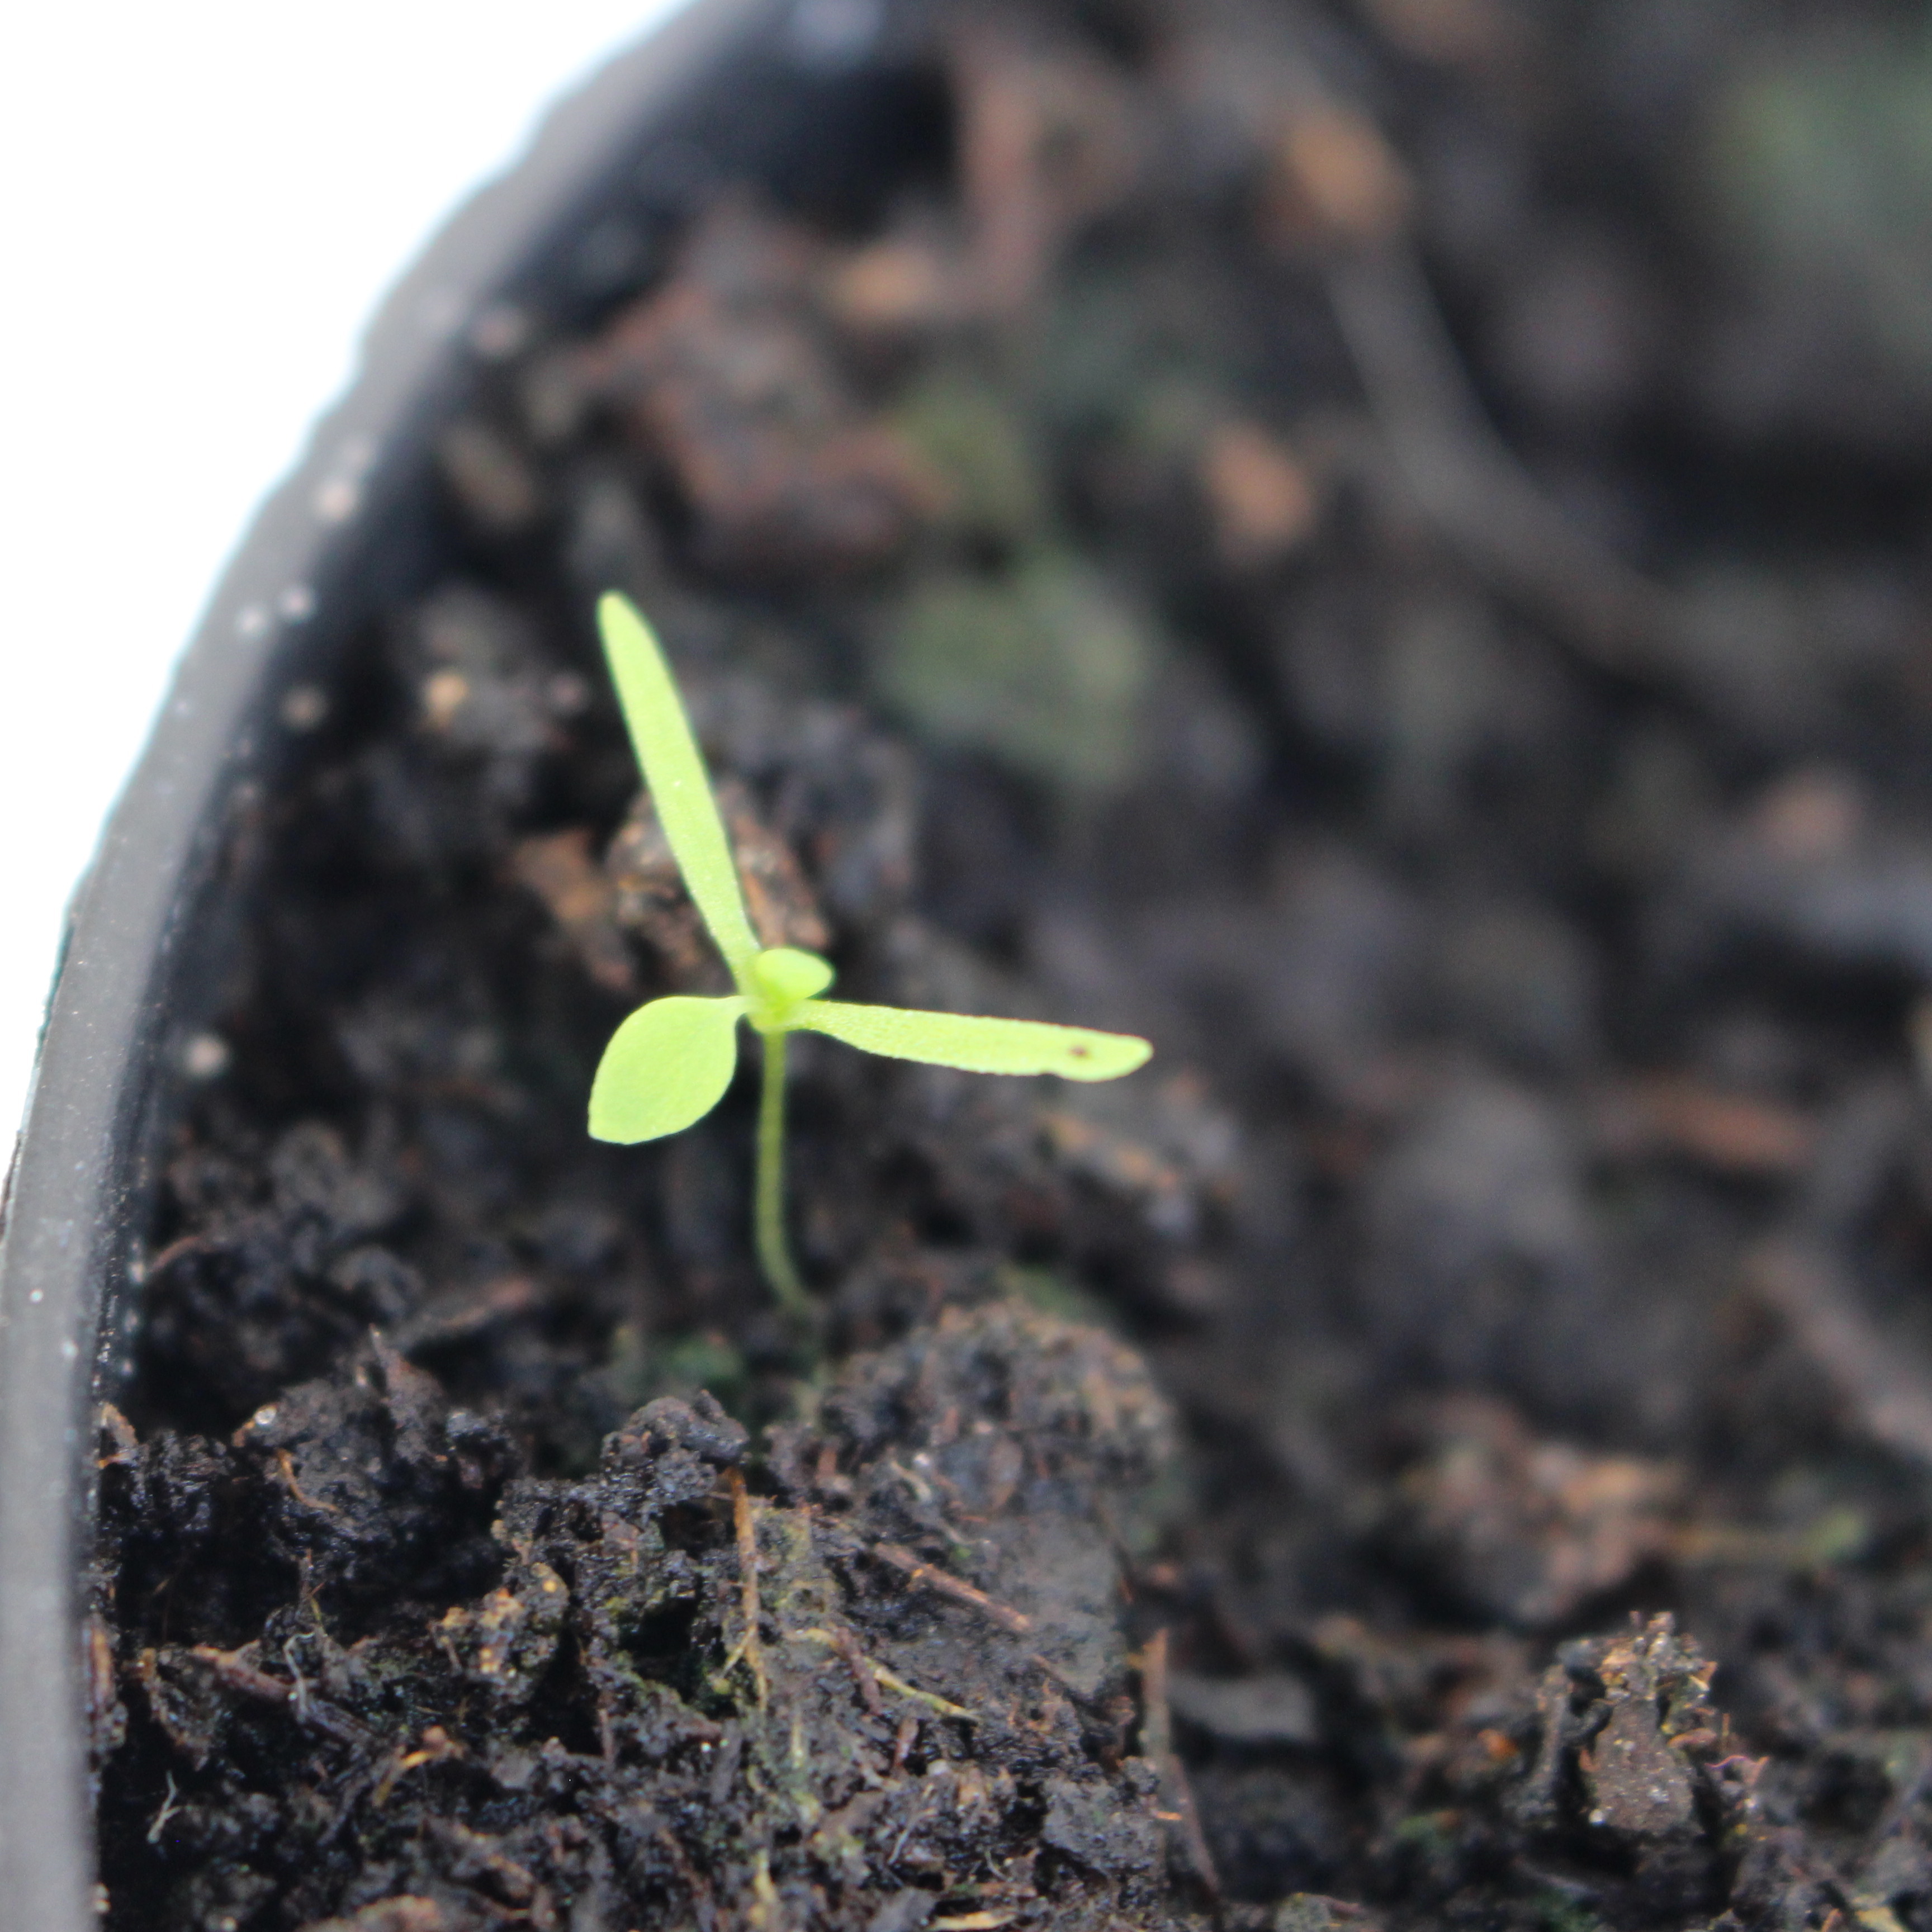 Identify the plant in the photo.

Papaver rhoeas
